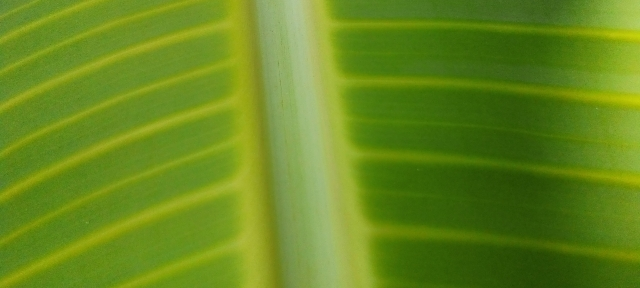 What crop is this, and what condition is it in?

banana, healthy
